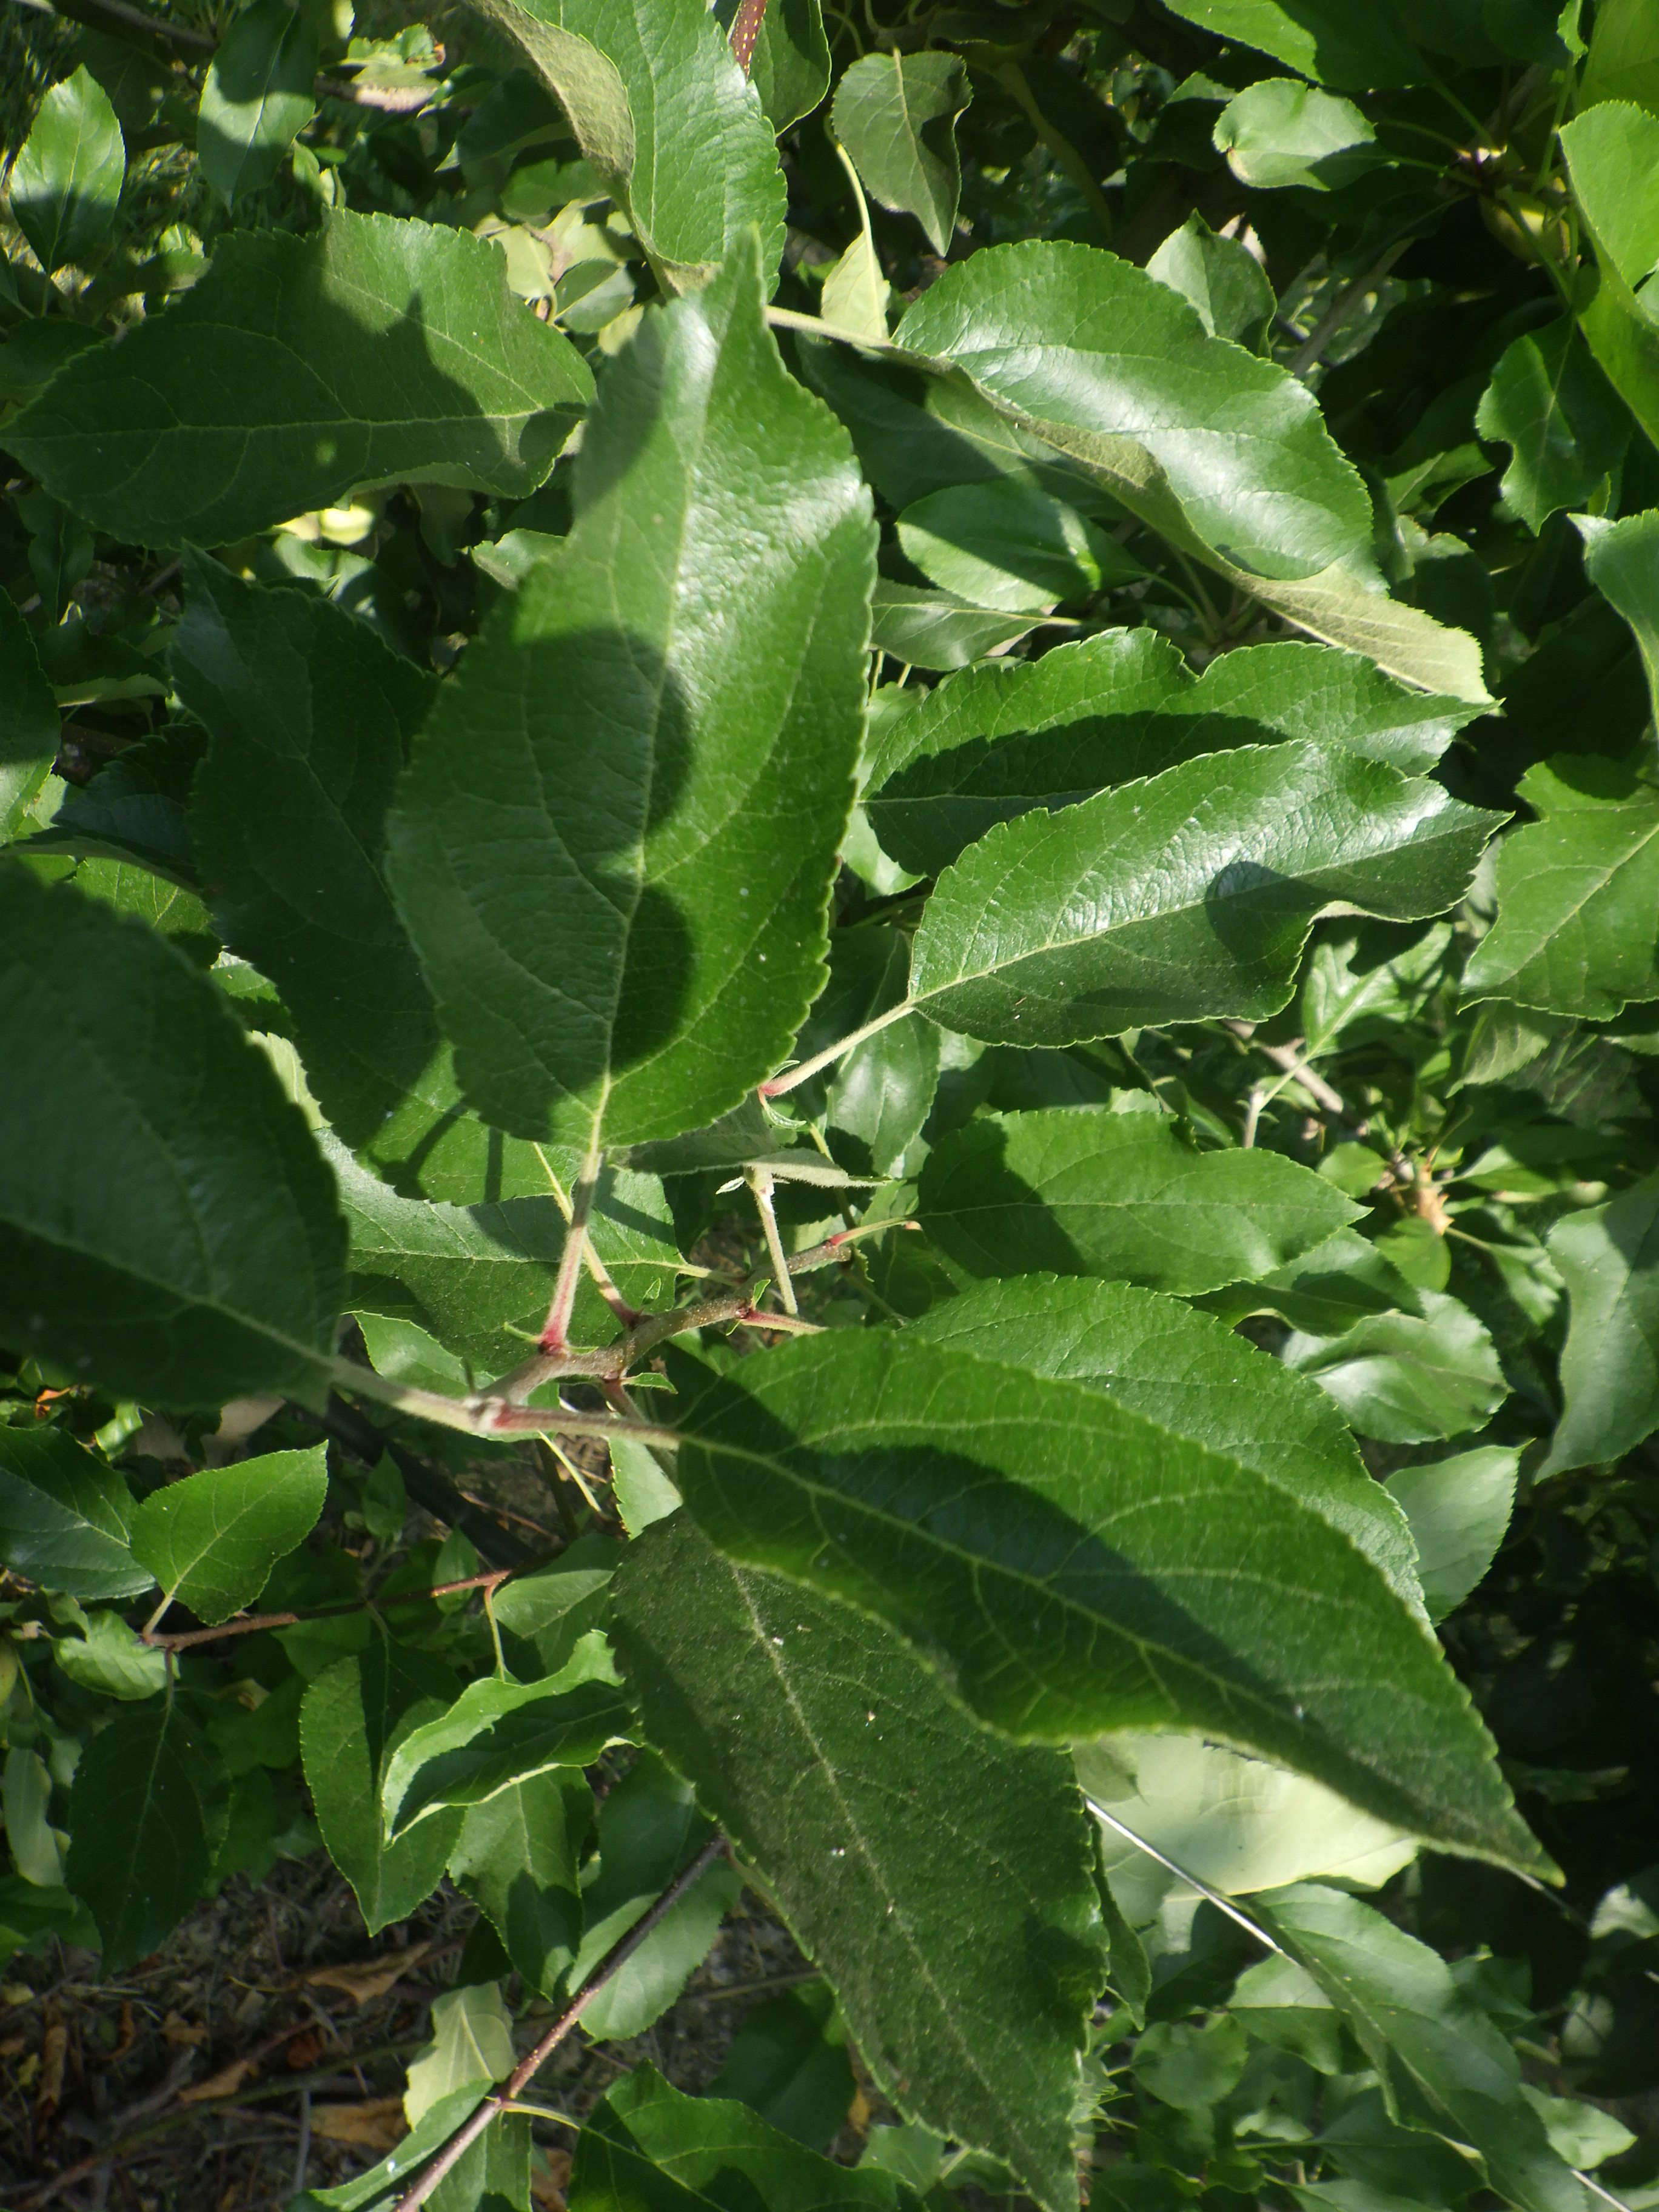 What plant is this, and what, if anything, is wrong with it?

apple, aphids
